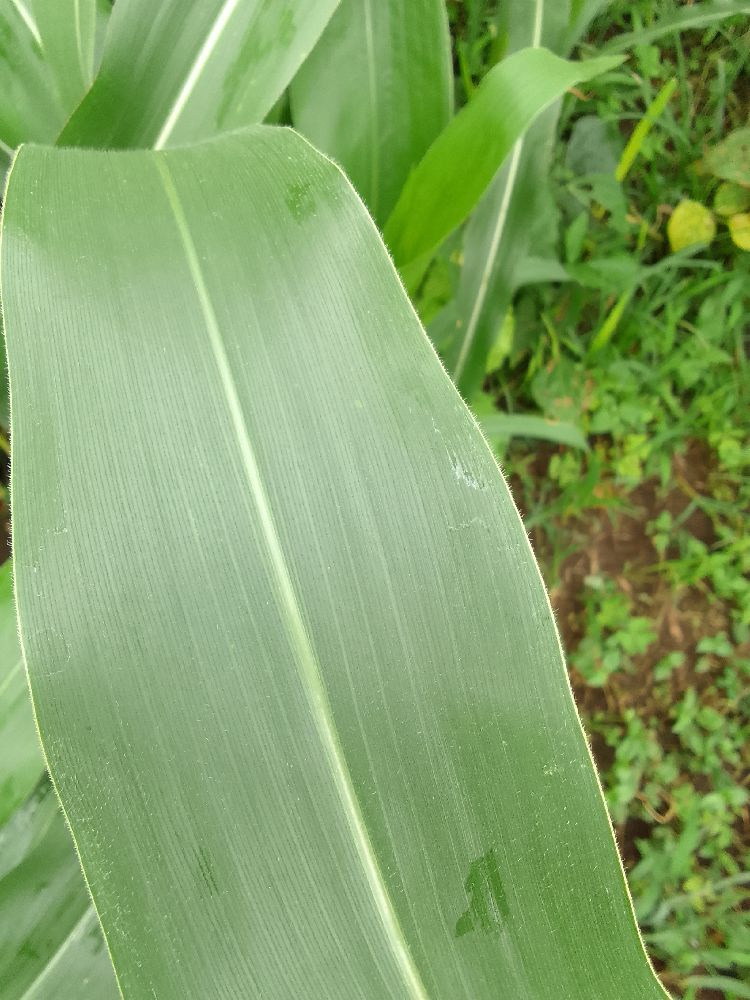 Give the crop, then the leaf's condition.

maize, healthy
